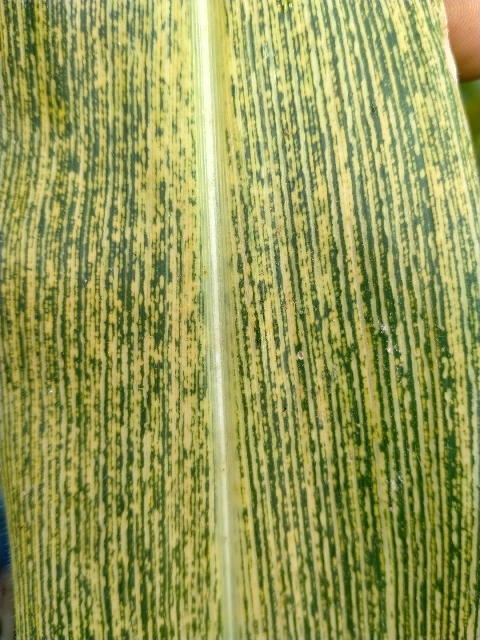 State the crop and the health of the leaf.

maize, maize streak virus
